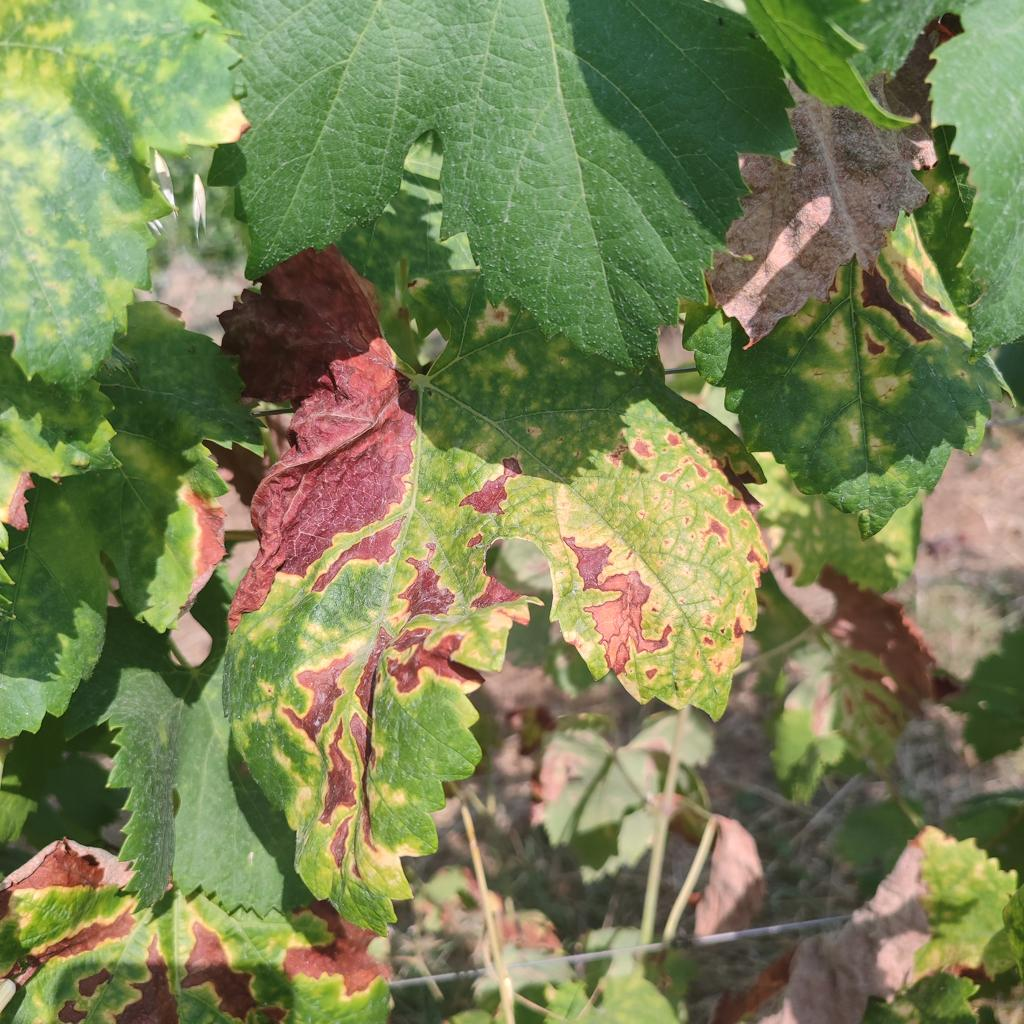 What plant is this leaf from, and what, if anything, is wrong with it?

grapevine, esca complex
